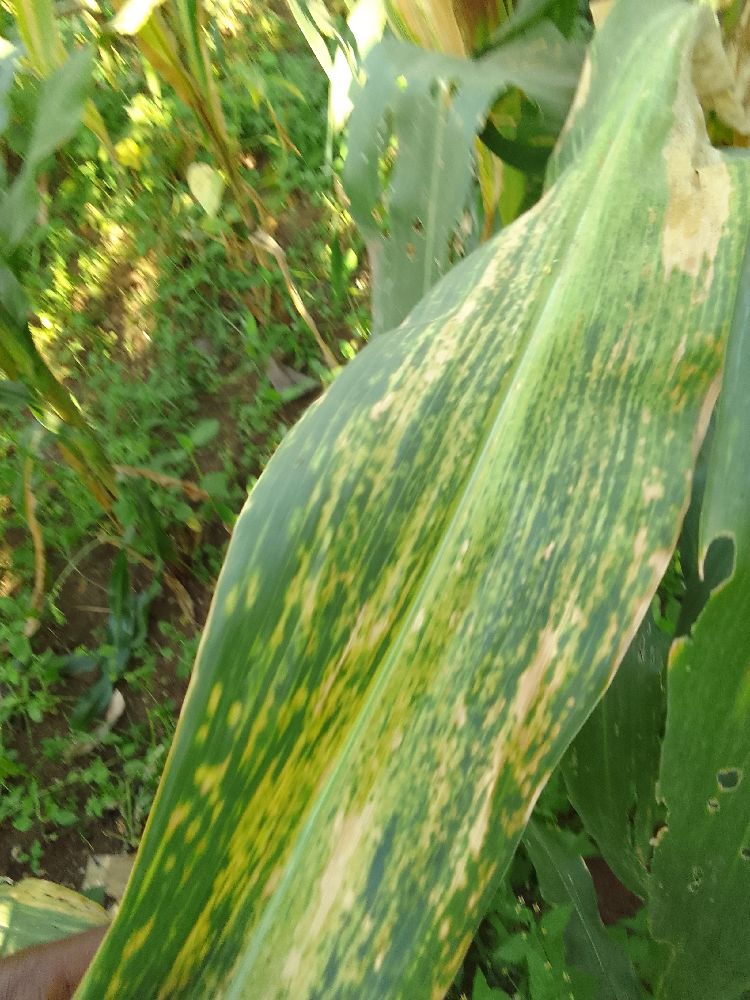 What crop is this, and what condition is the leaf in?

maize, maize lethal necrosis
